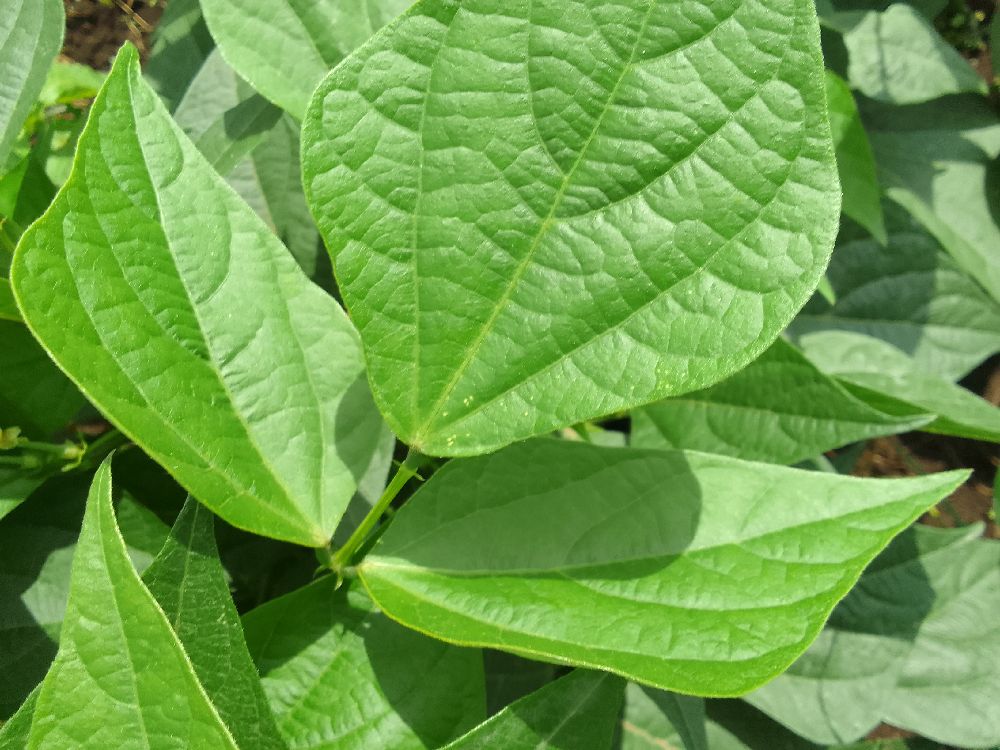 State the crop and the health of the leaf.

common bean, healthy
